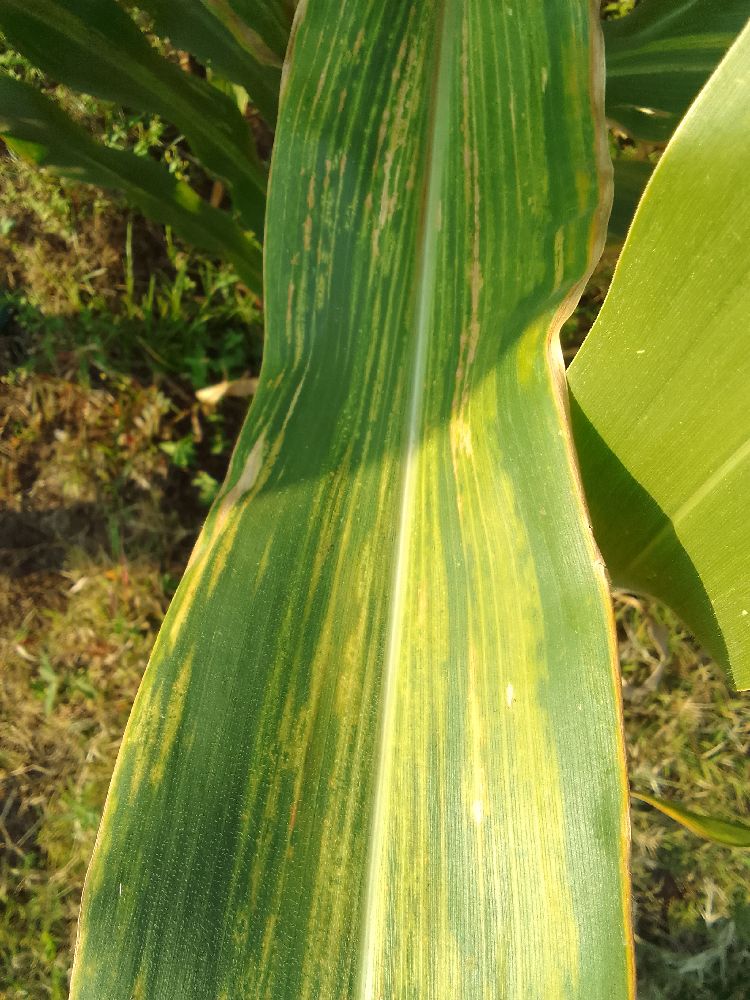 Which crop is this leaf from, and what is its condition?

maize, maize lethal necrosis
